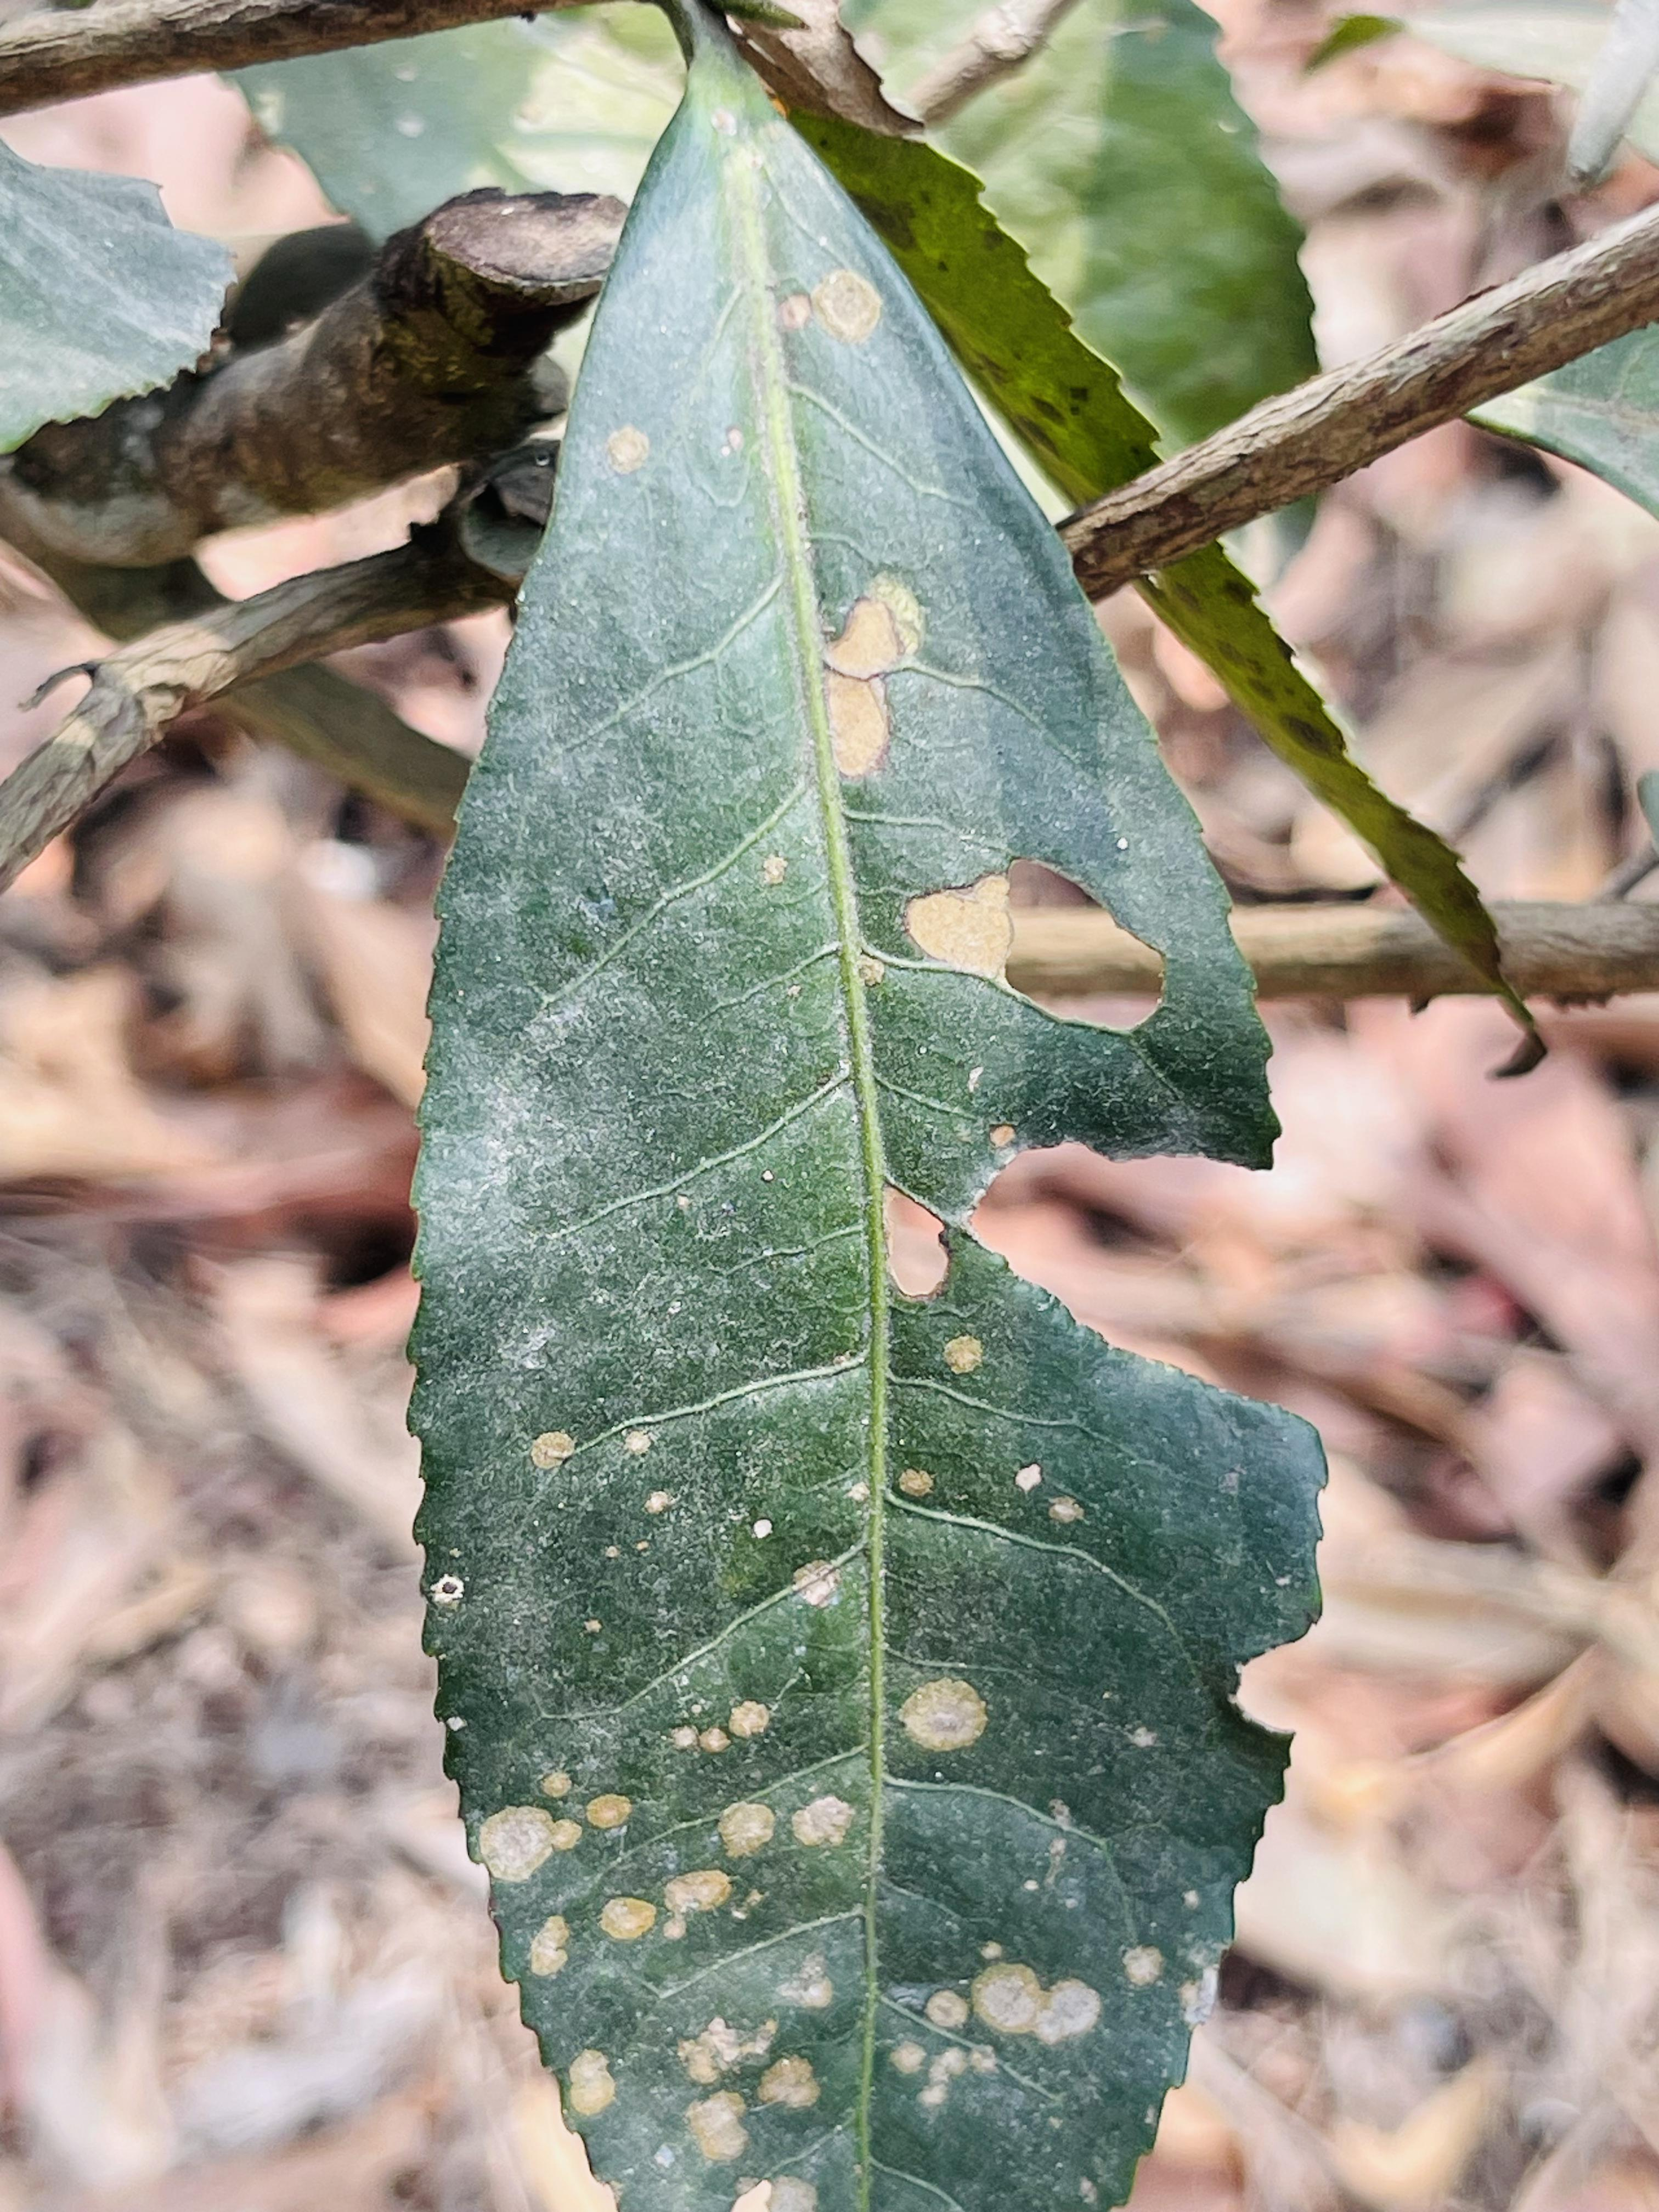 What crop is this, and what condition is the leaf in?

tea, red rust
